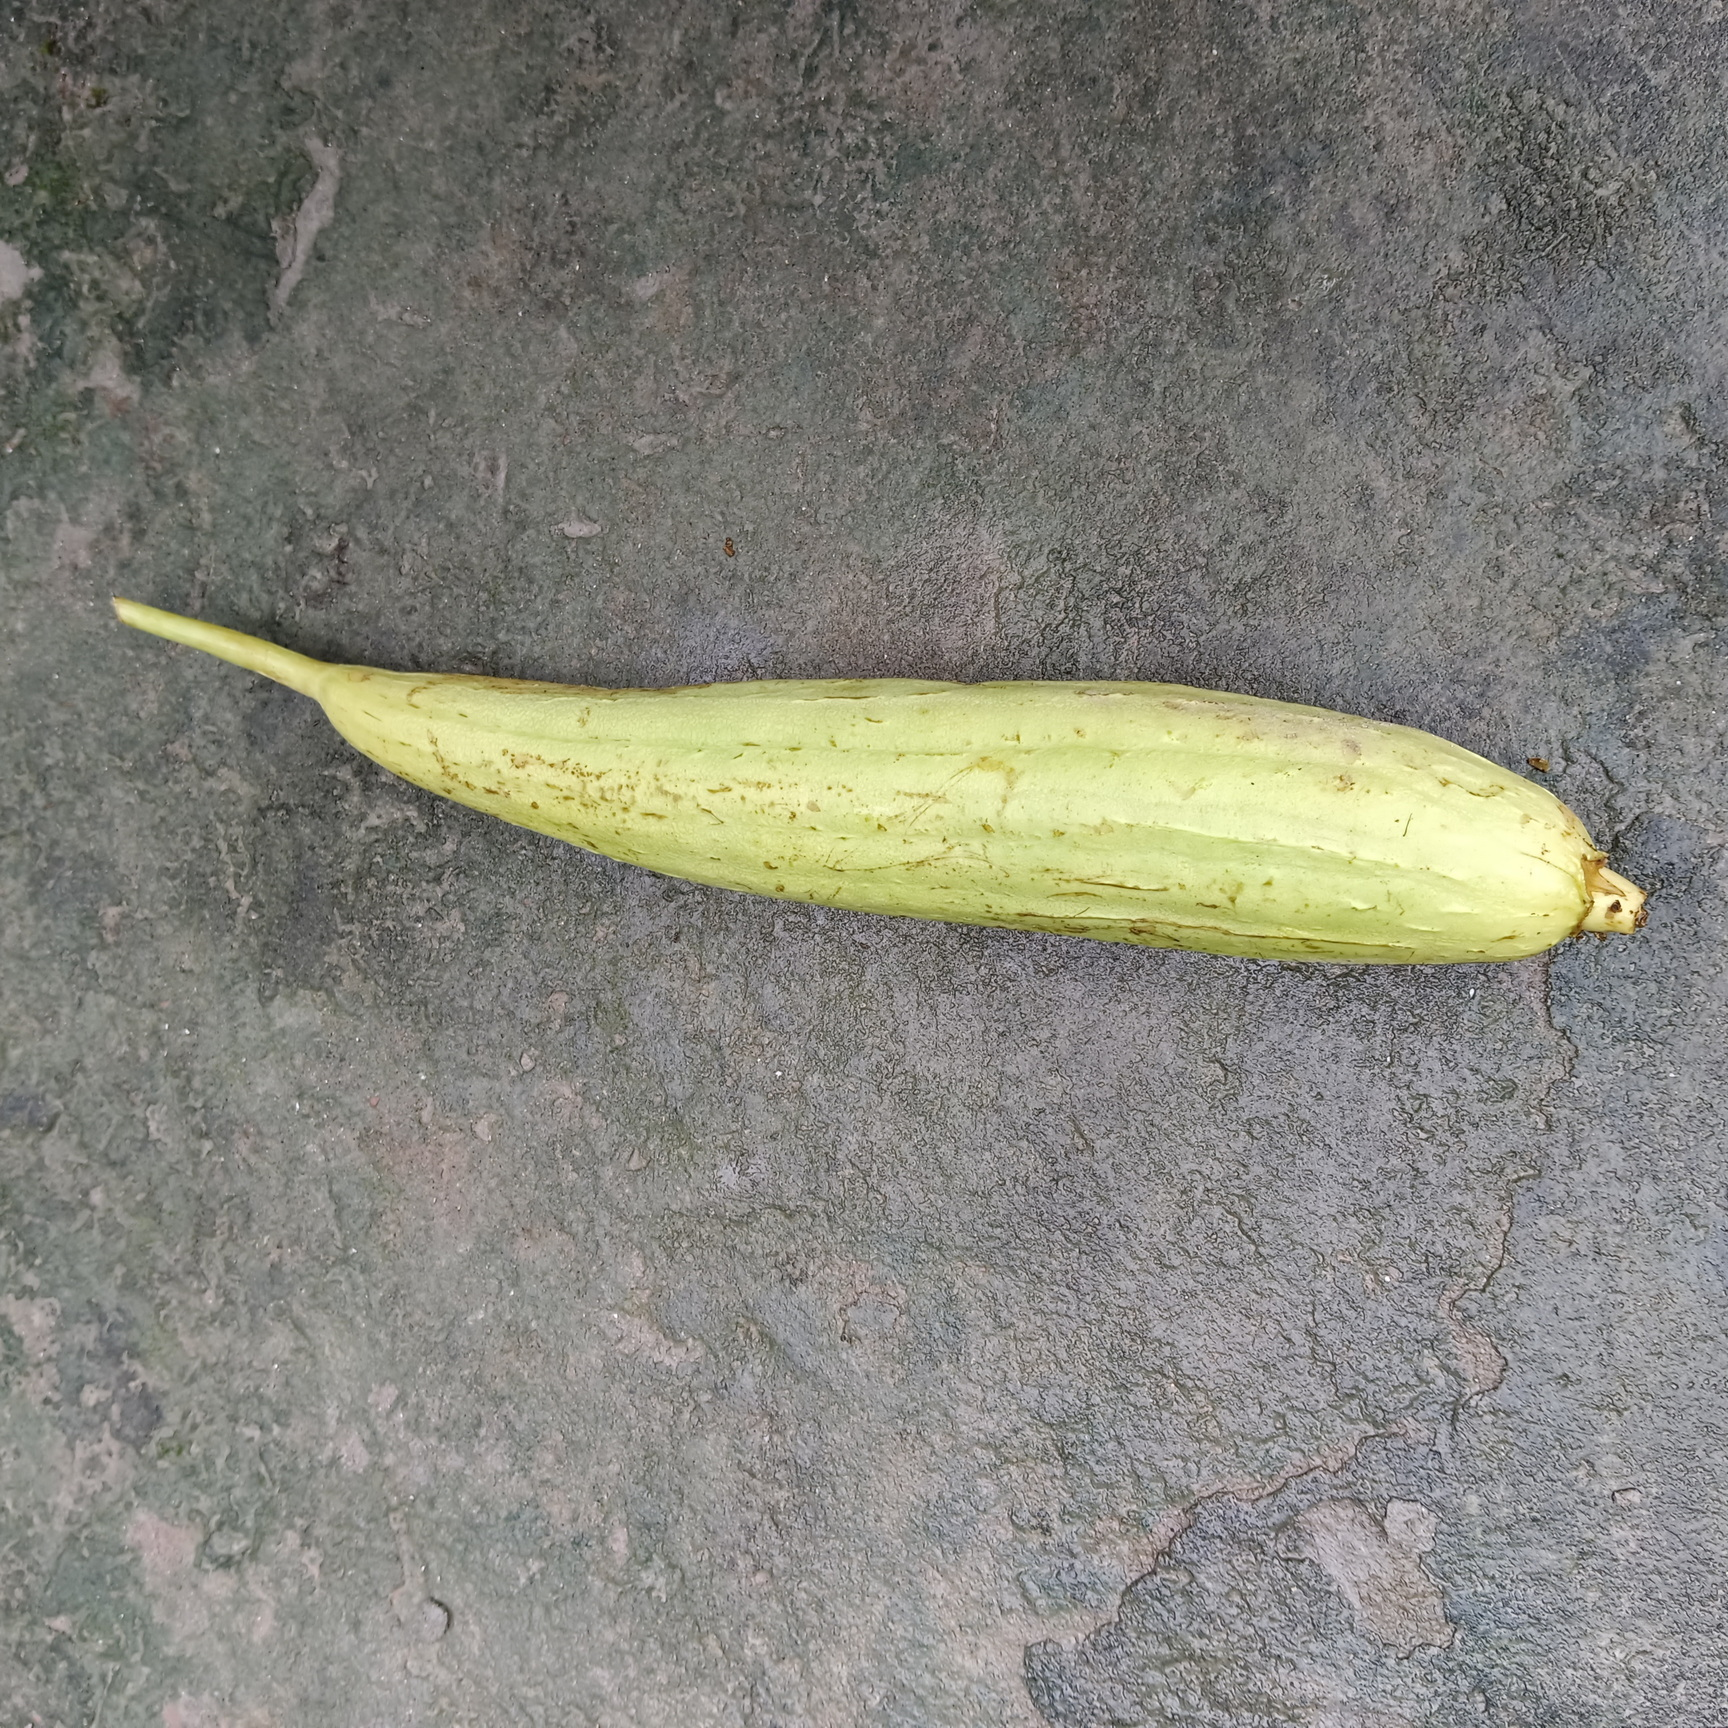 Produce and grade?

luffa, fresh
